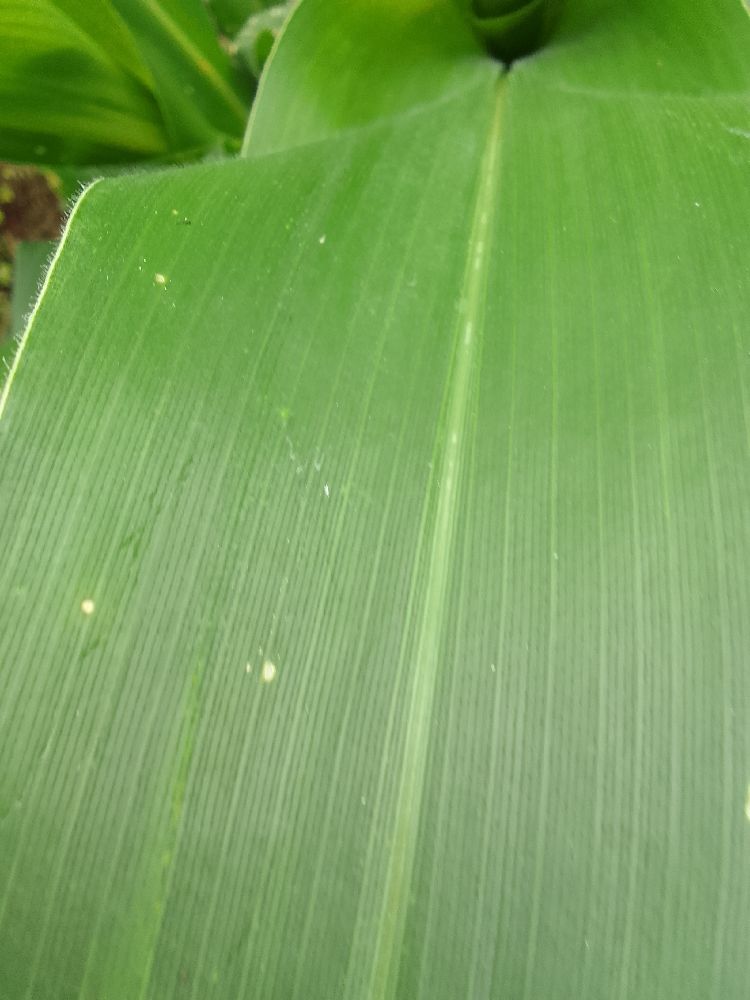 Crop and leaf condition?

maize, healthy
